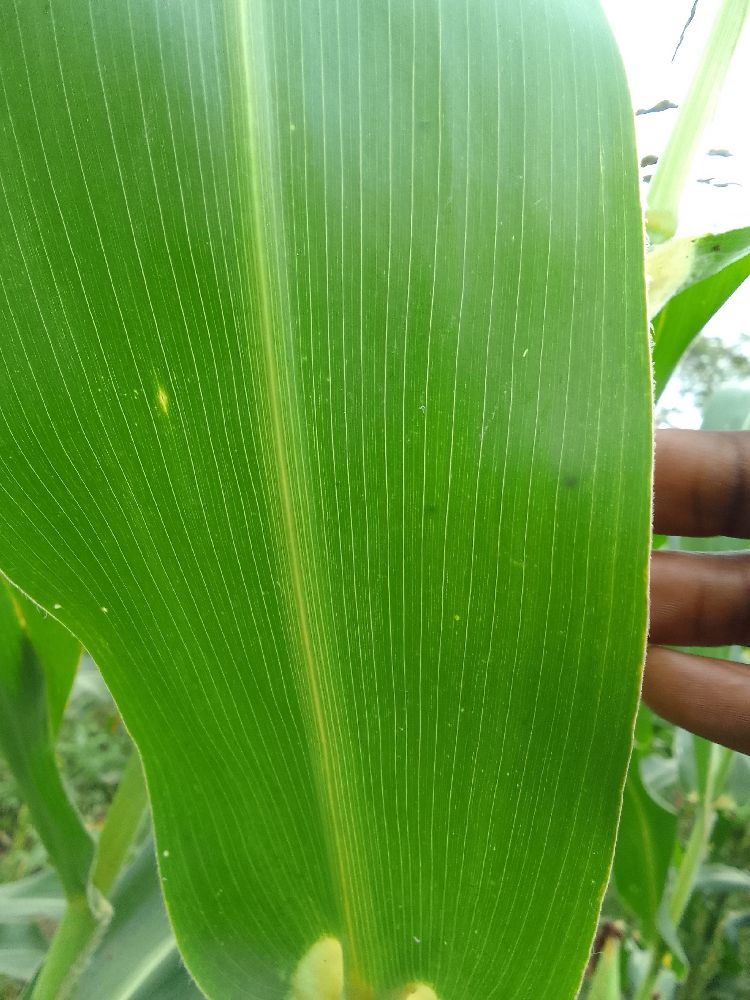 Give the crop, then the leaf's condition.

maize, healthy
